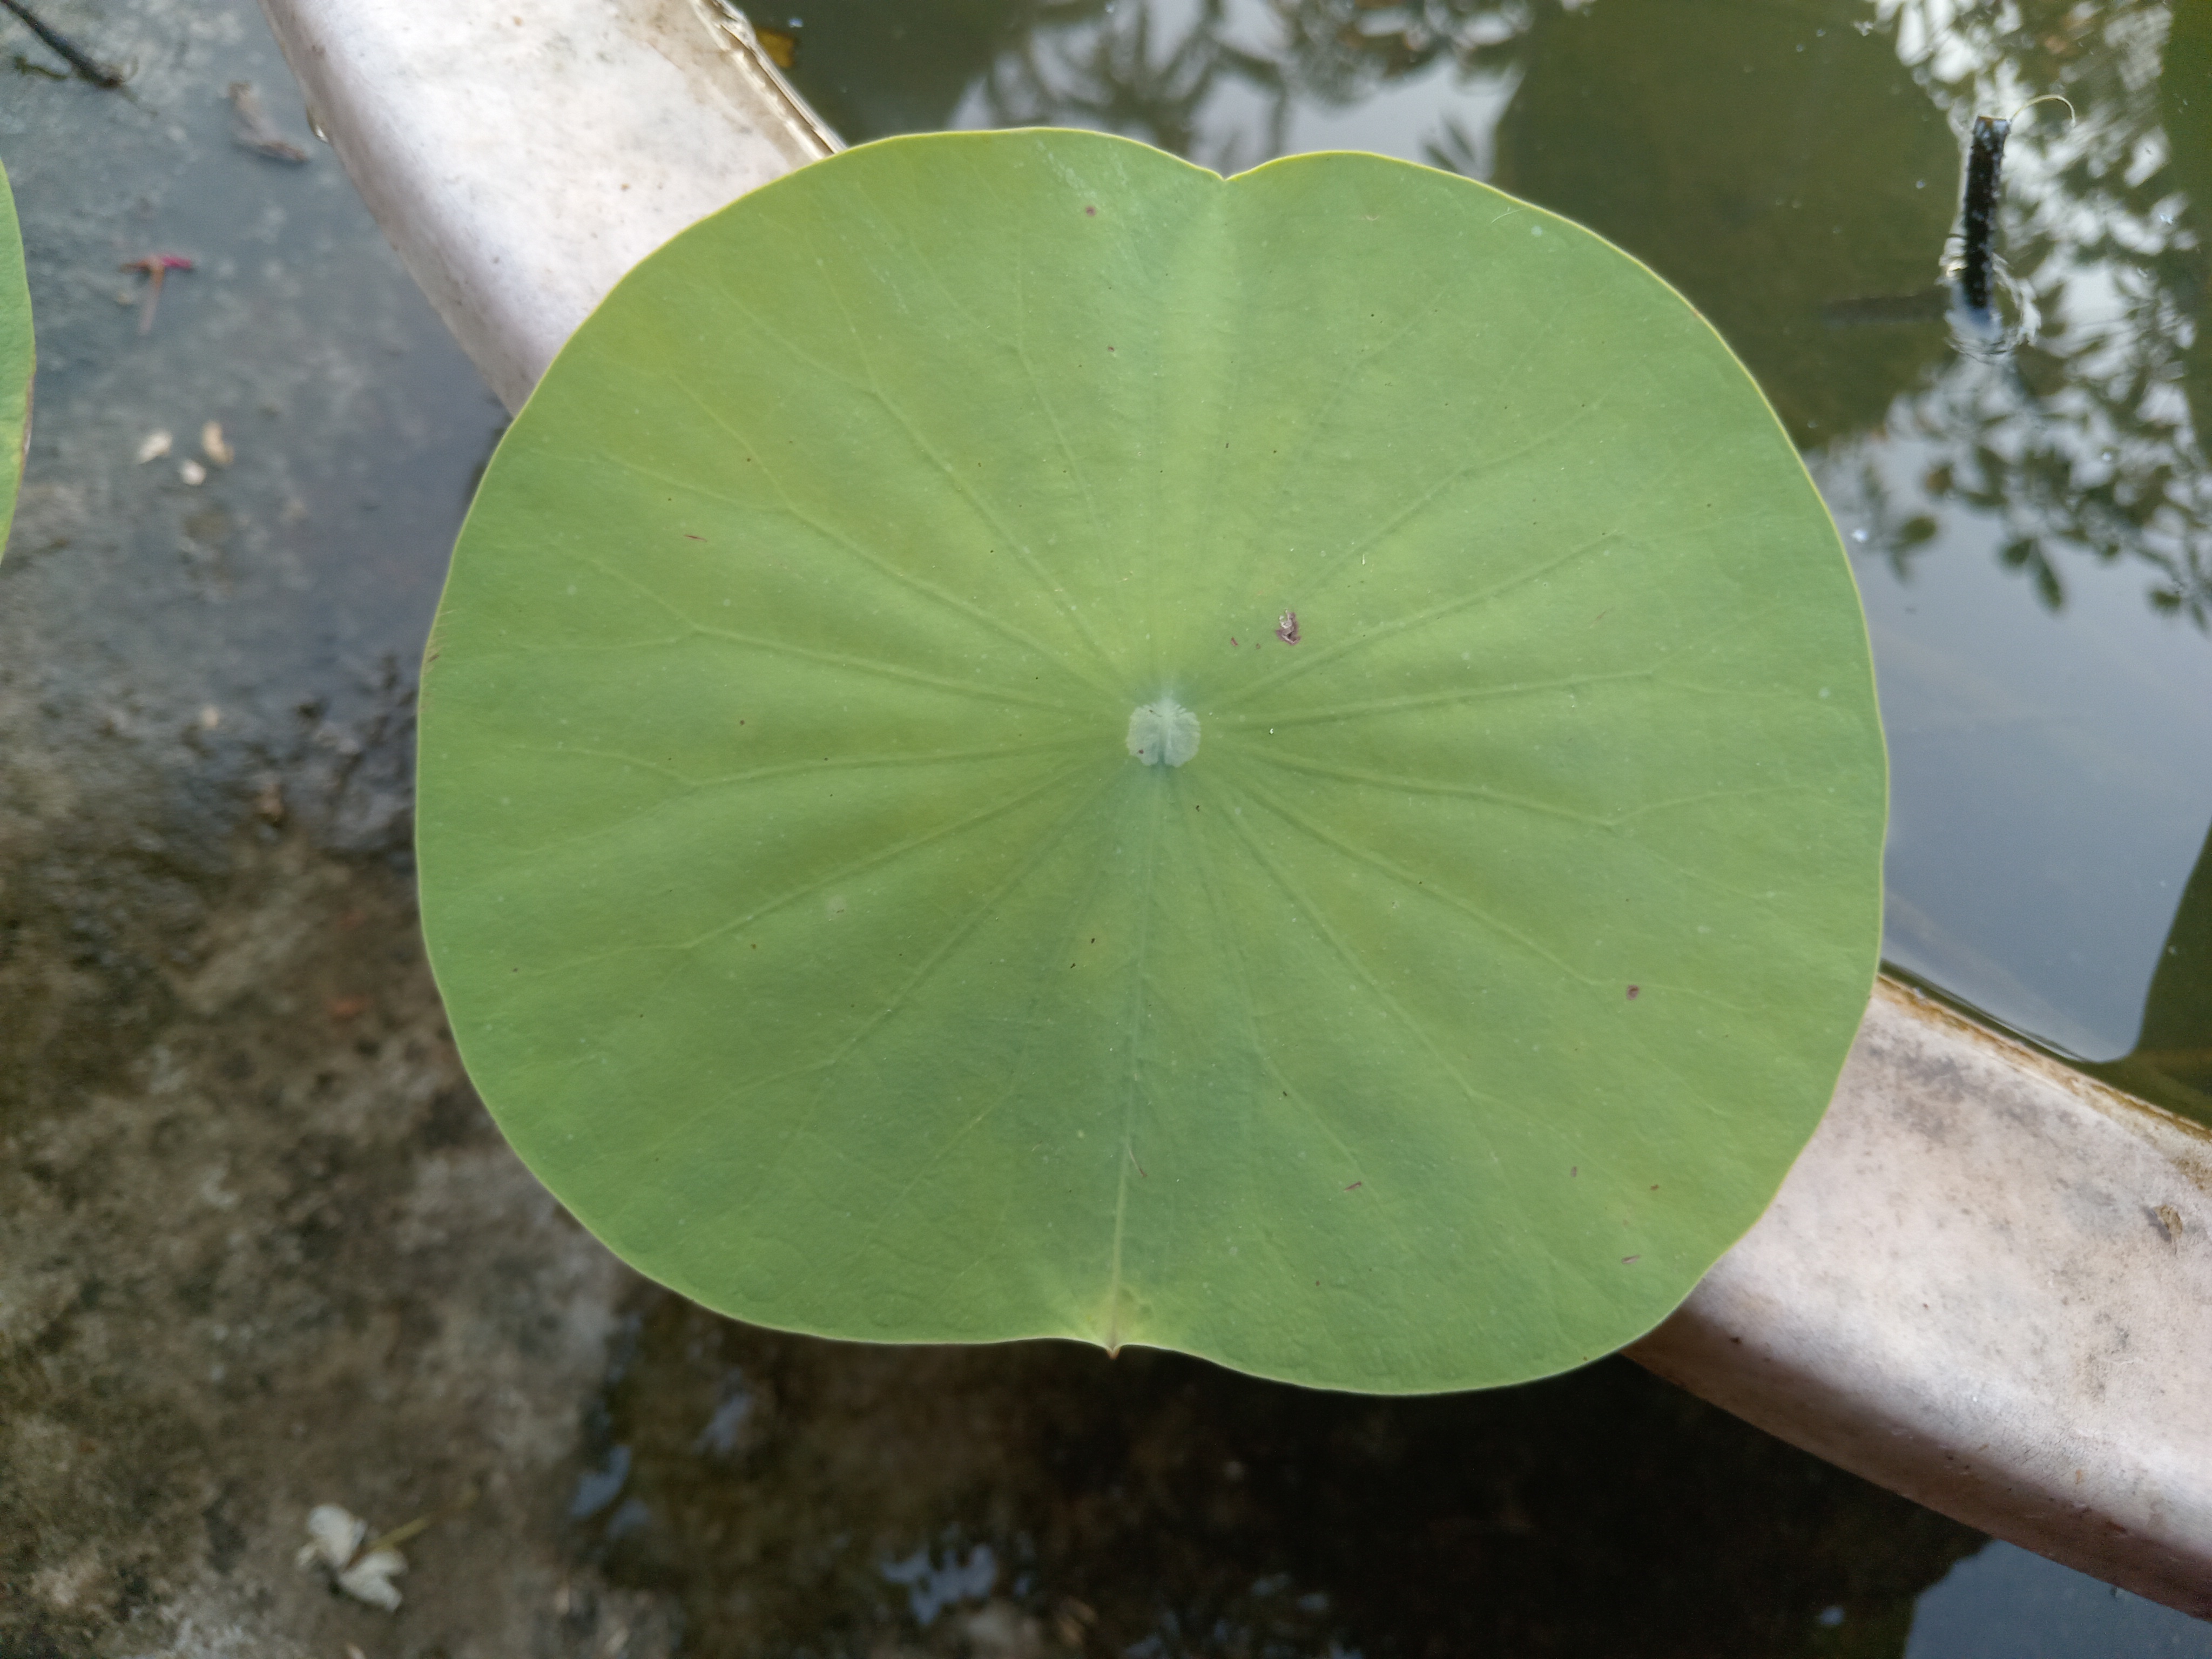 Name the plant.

lotus
